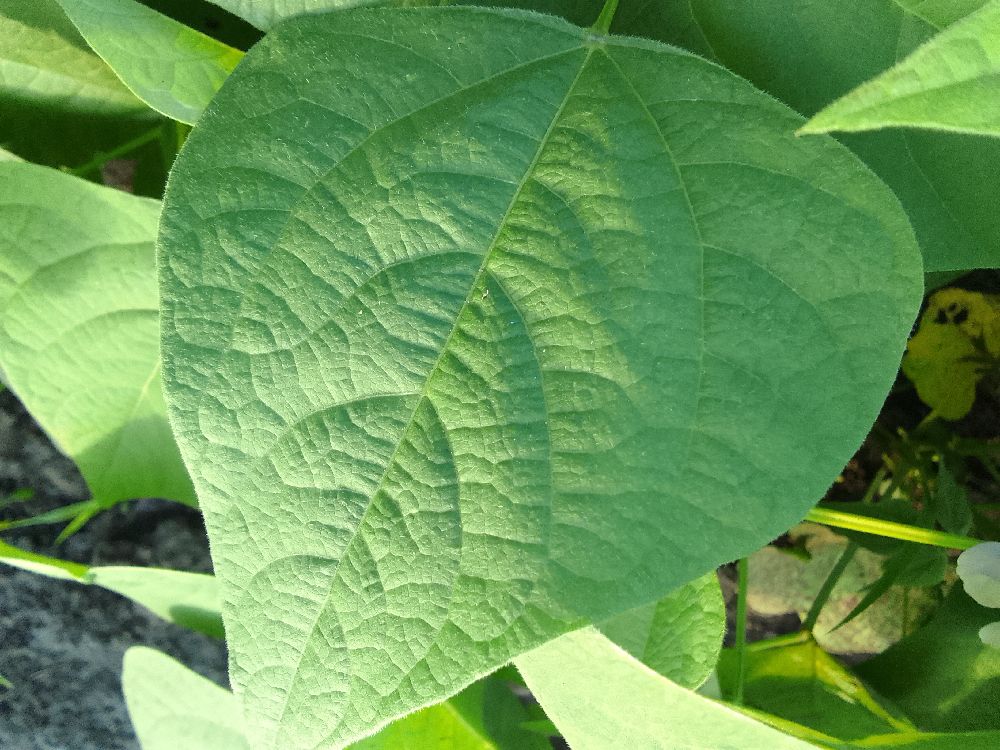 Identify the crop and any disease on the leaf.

common bean, healthy
